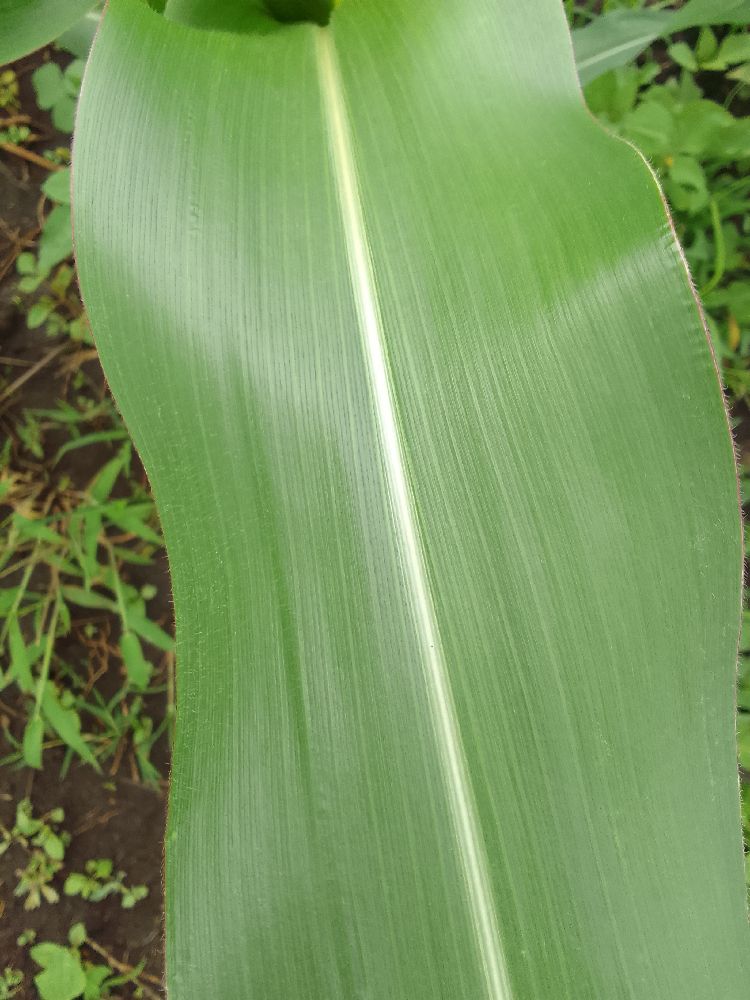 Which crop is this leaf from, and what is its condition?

maize, healthy
